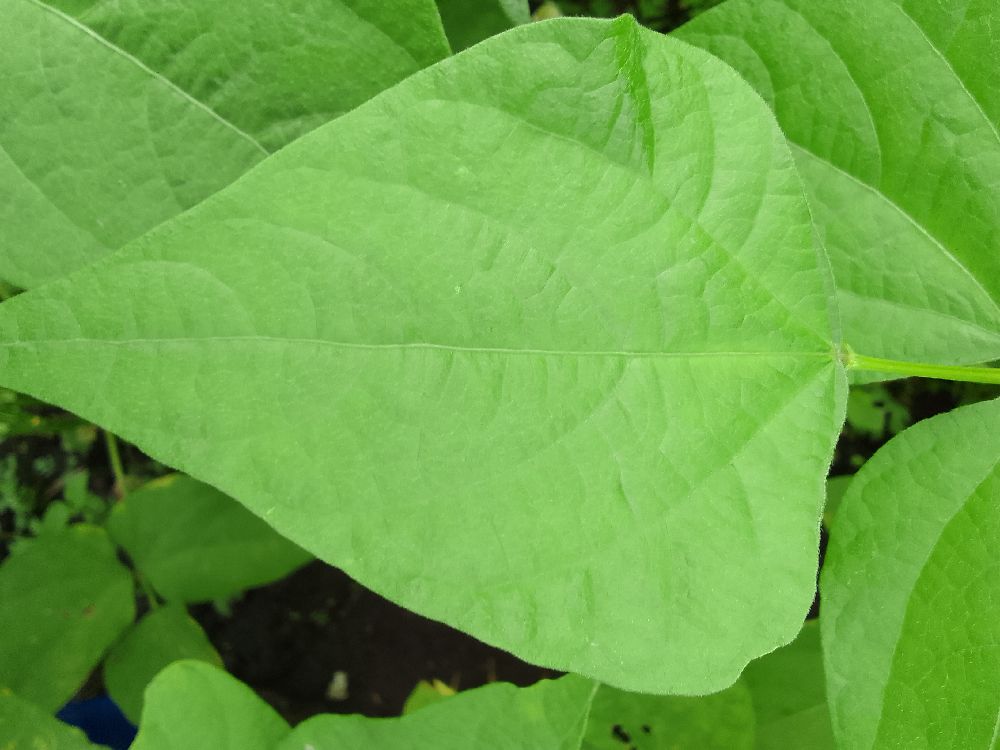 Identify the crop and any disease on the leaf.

common bean, healthy
